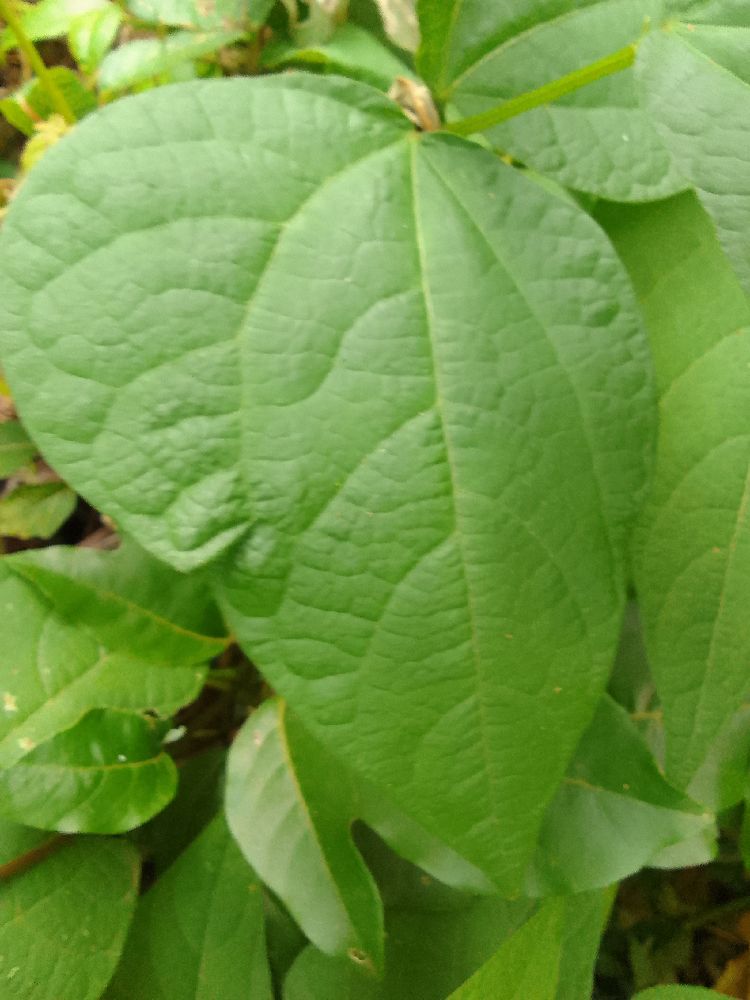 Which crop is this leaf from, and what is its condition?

common bean, healthy
